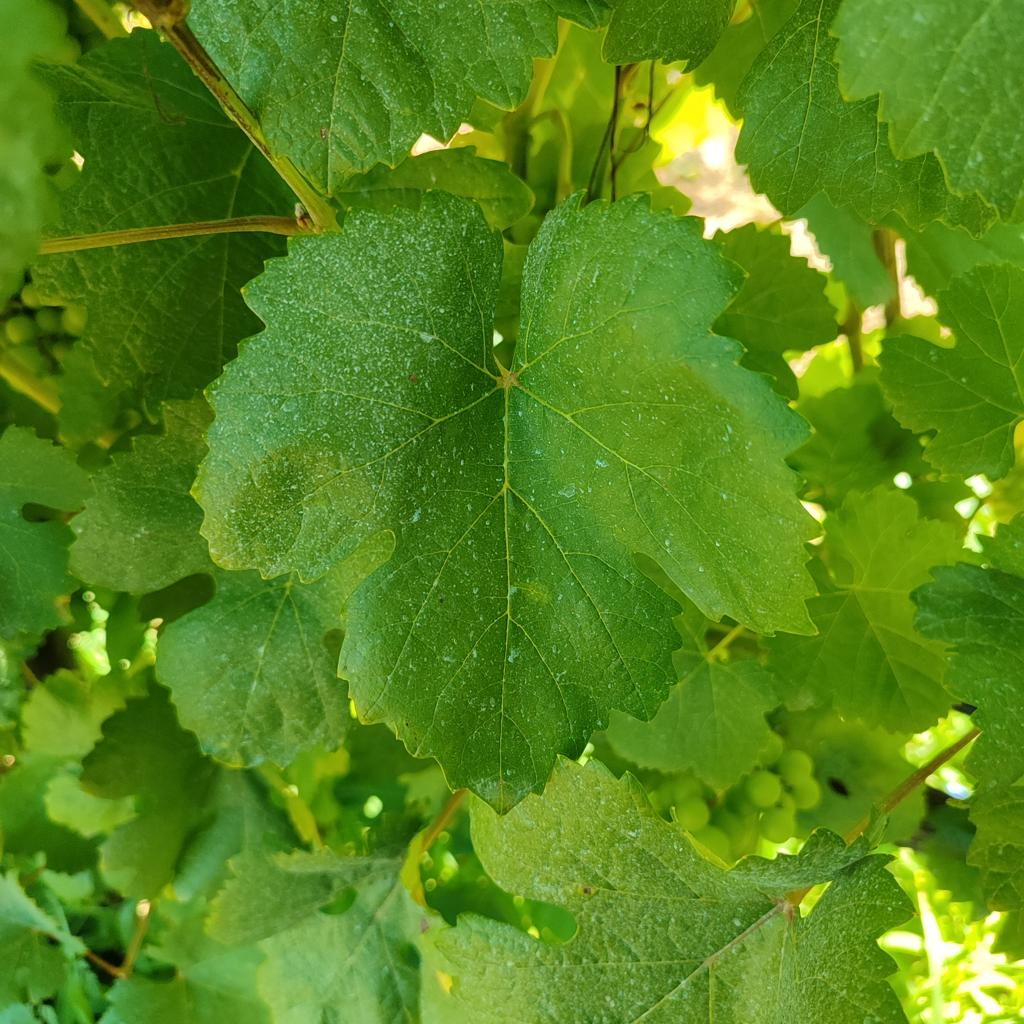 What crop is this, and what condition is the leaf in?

grapevine, healthy
